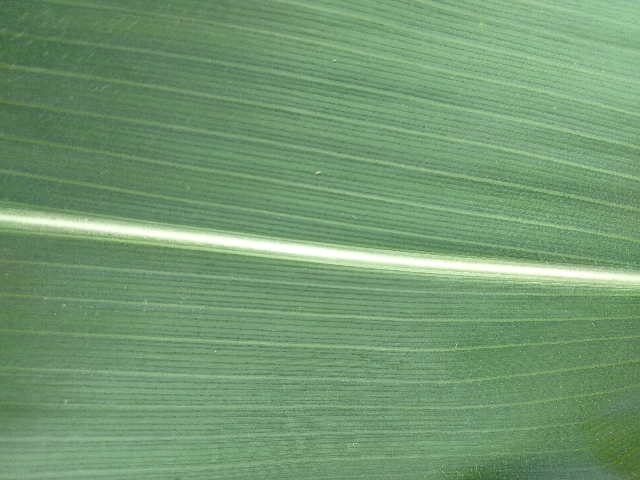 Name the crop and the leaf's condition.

maize, healthy
